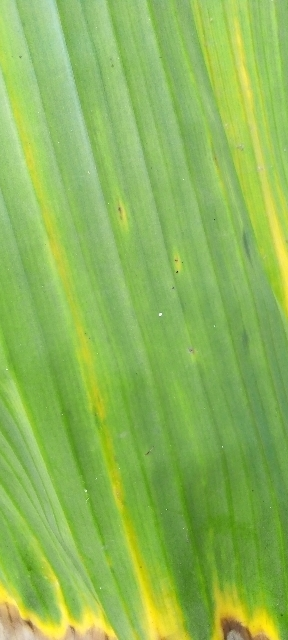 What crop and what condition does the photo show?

banana, fusarium wilt race 1
